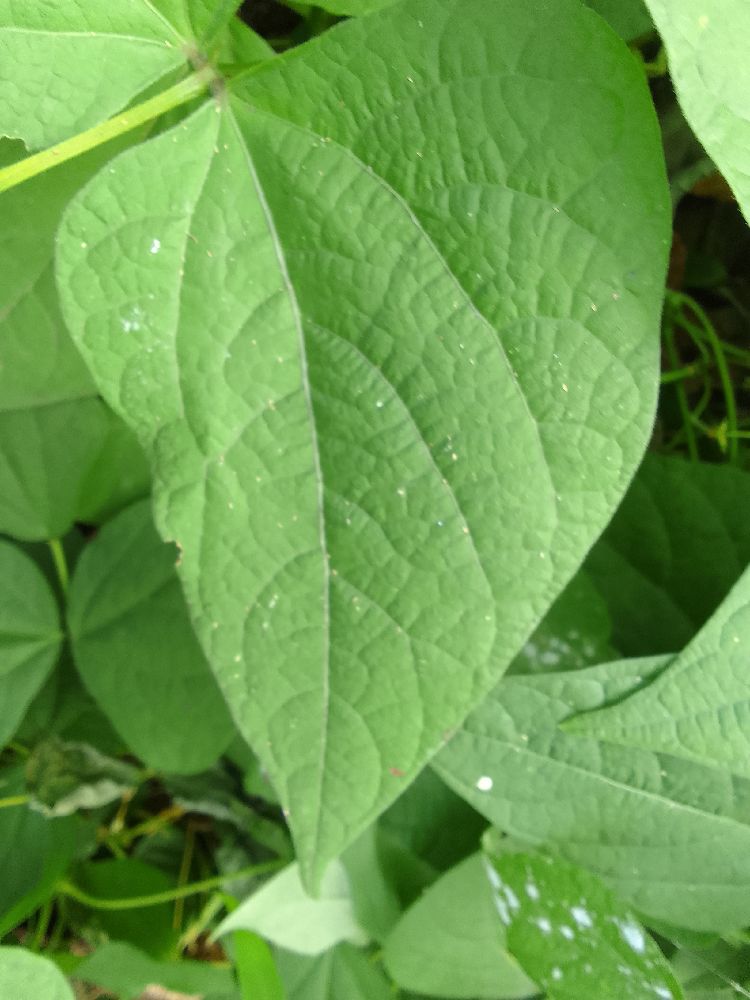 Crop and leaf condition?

common bean, healthy
